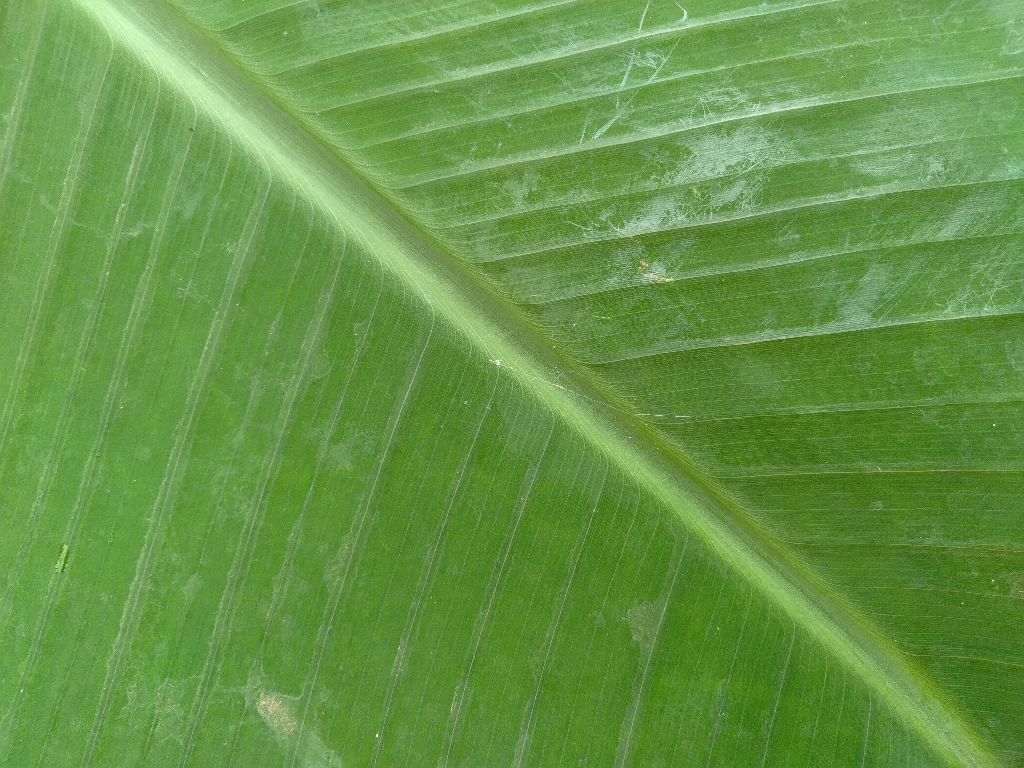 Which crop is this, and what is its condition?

banana, healthy
